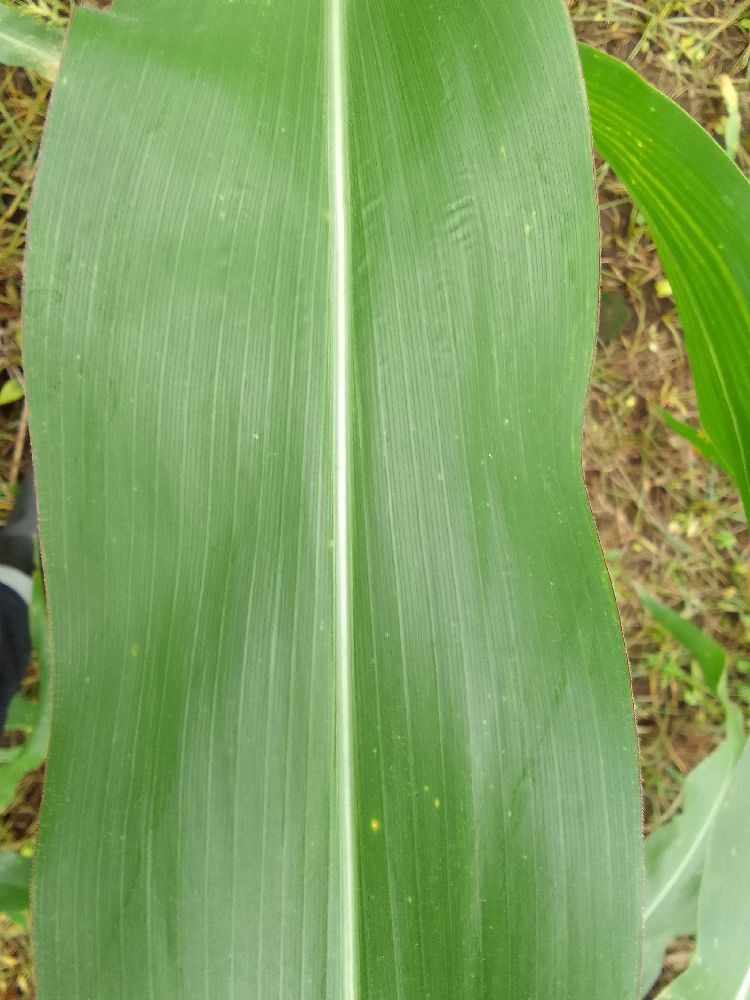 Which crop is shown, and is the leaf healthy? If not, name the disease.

maize, healthy
